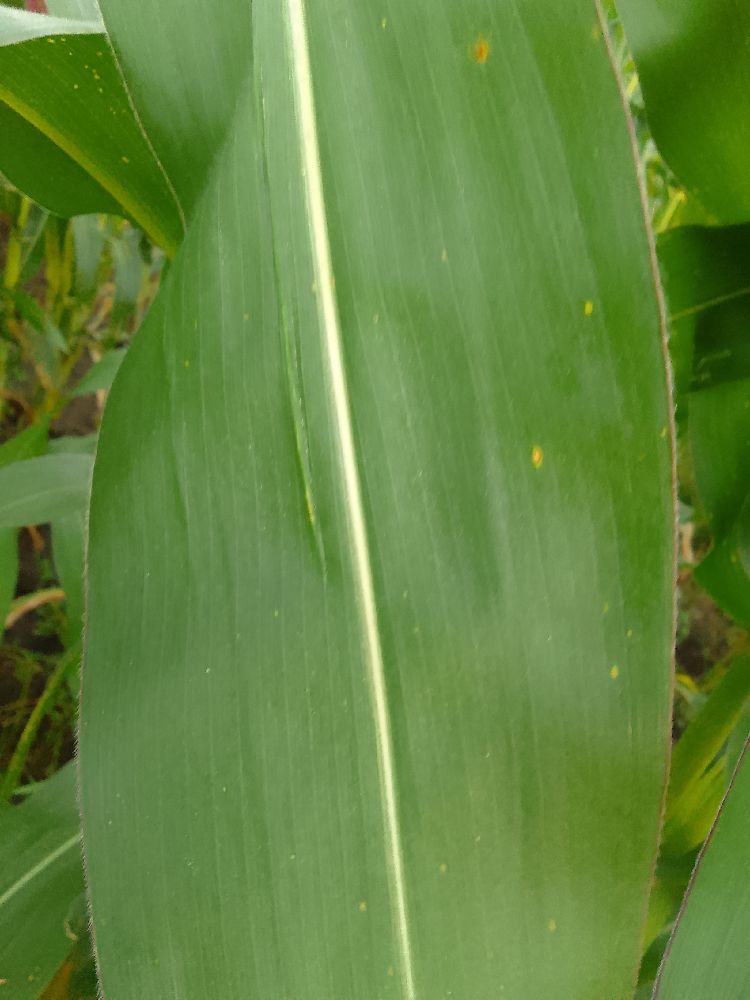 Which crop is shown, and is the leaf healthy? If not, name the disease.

maize, healthy
